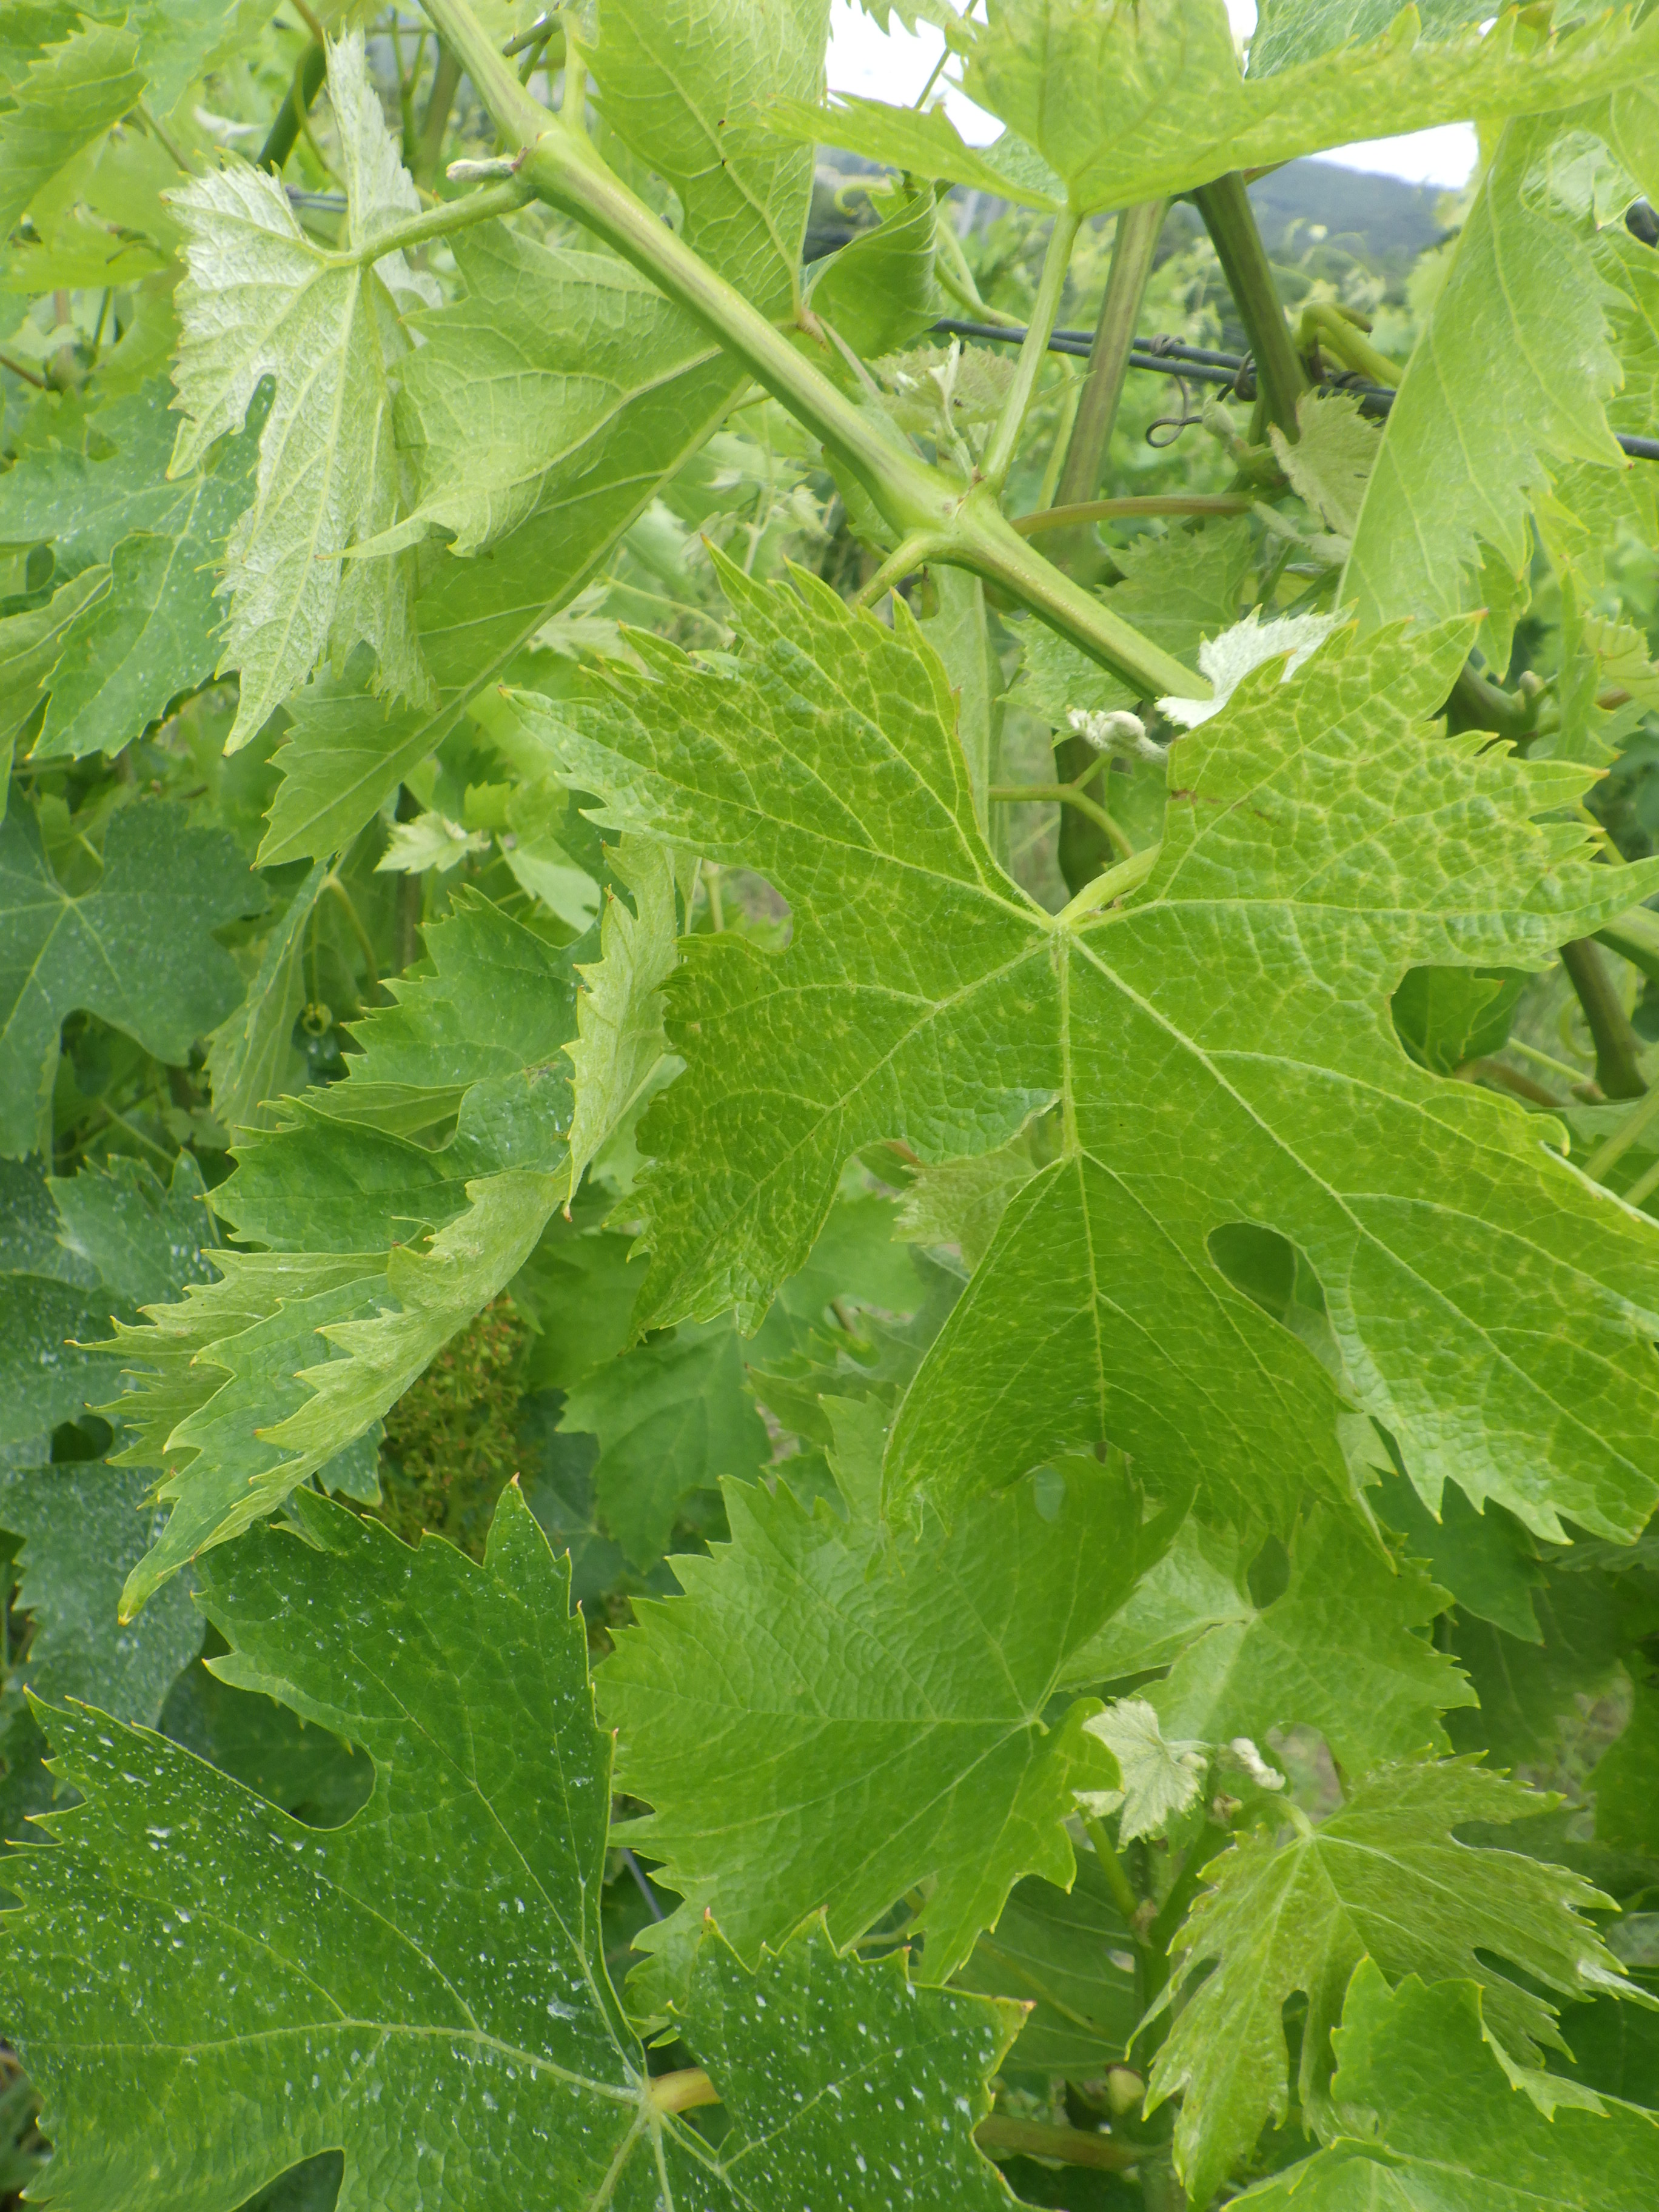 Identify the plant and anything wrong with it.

grapevine, mechanical damage, mites
